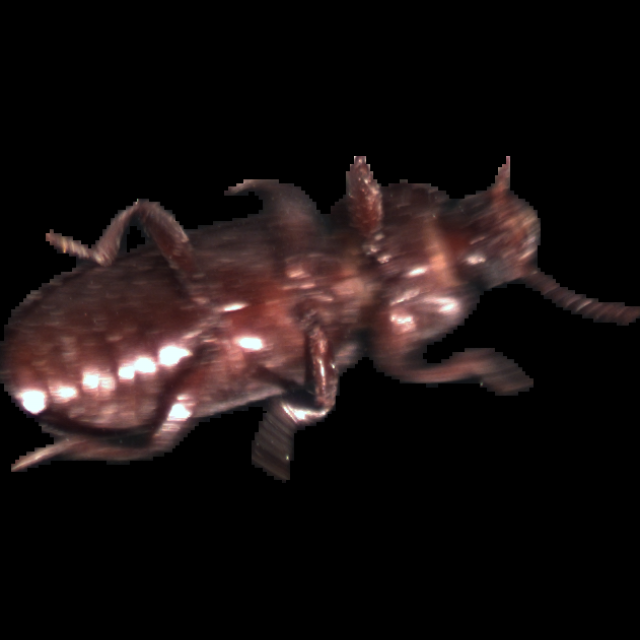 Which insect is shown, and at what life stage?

mealworm beetle
